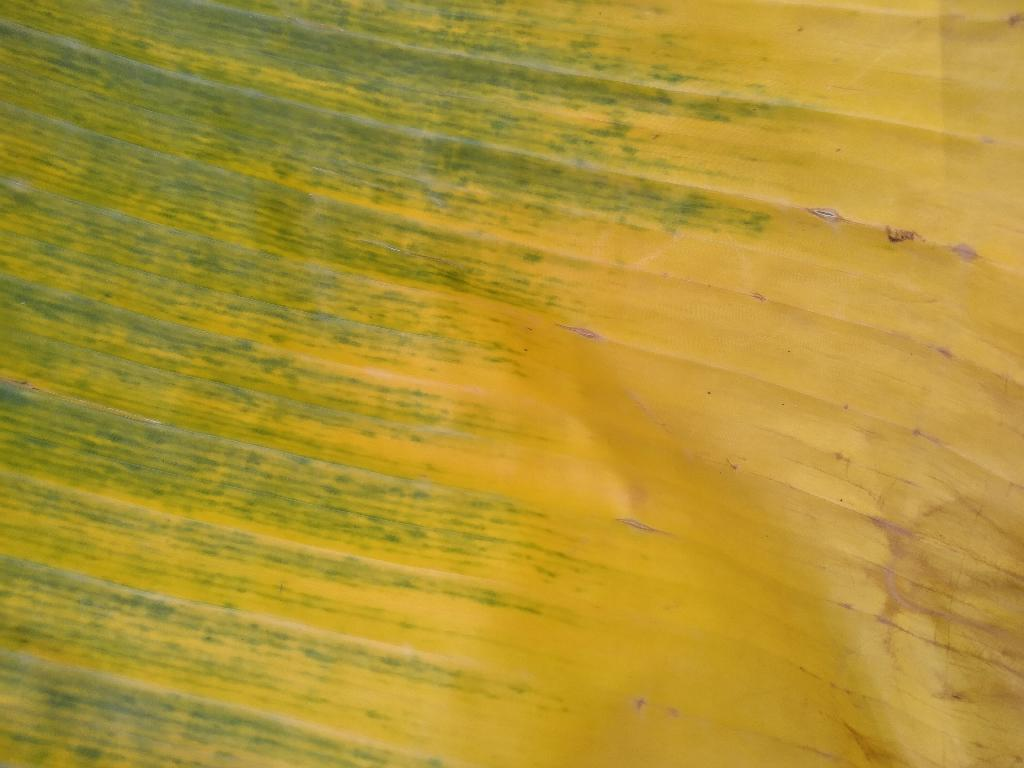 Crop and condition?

banana, fusarium wilt race 1
